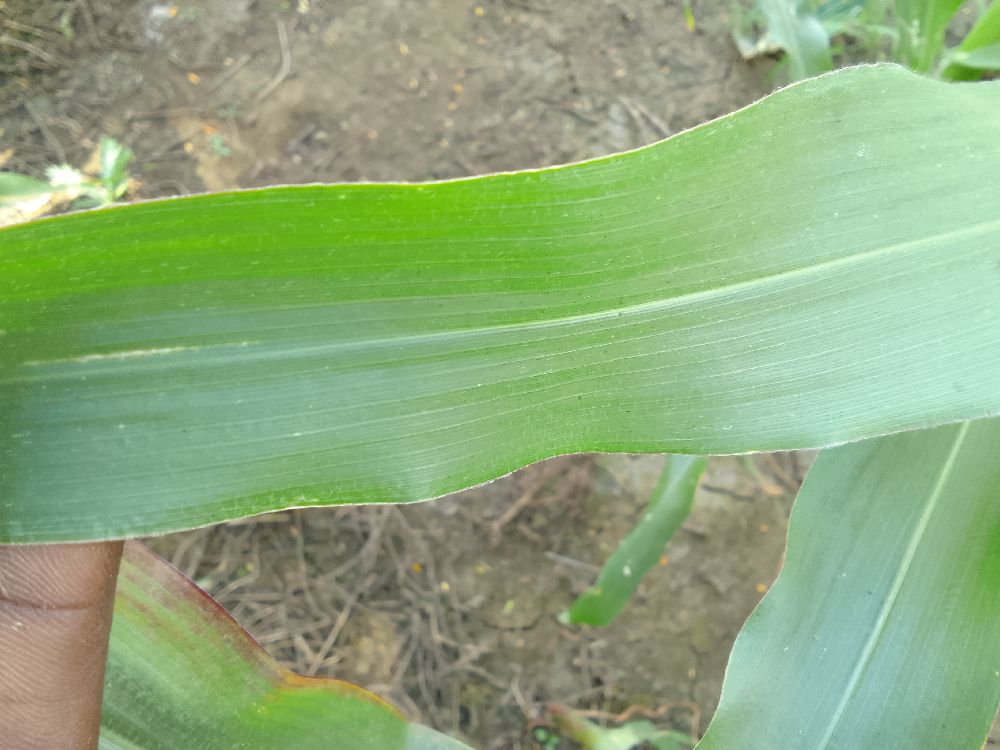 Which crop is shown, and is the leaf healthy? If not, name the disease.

maize, healthy
